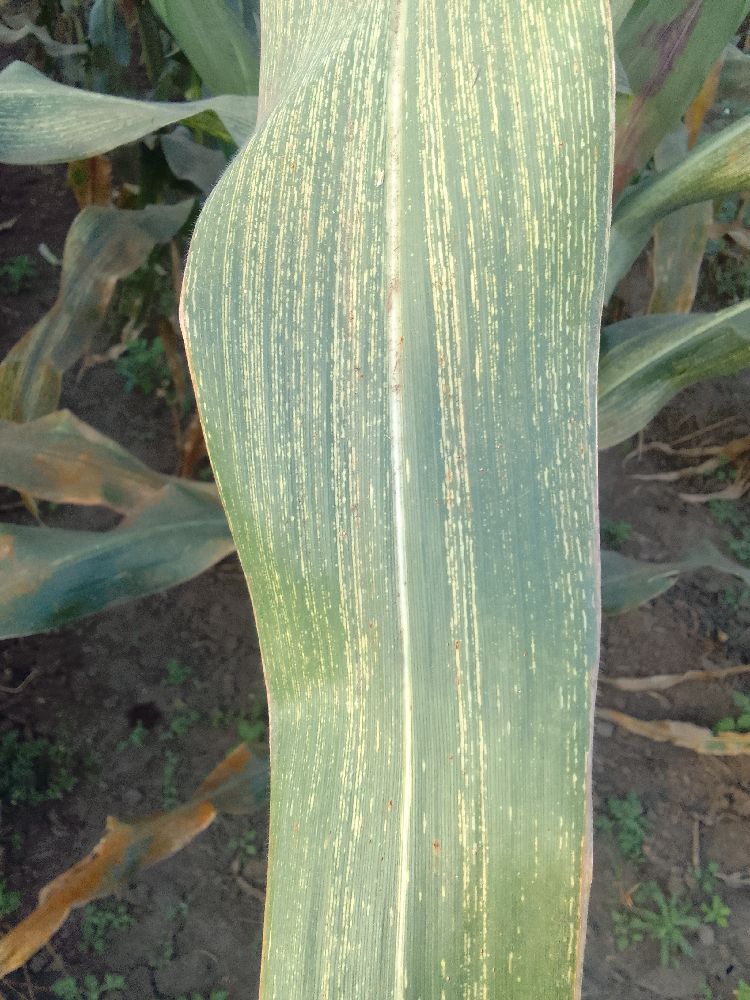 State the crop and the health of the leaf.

maize, maize streak virus
